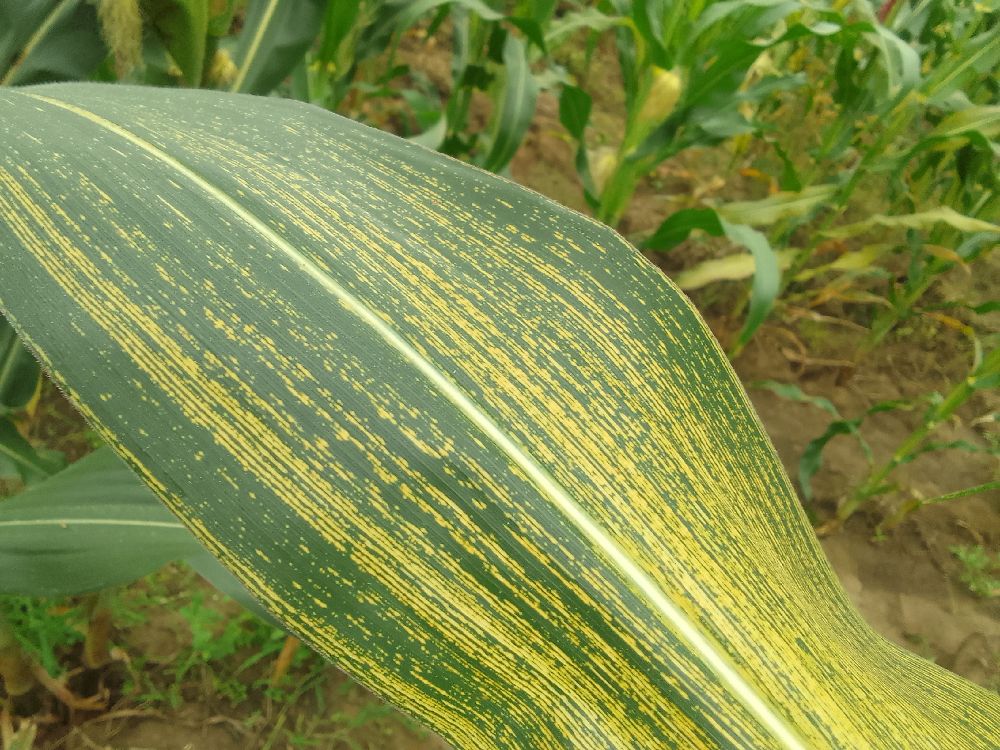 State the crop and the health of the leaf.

maize, maize streak virus
